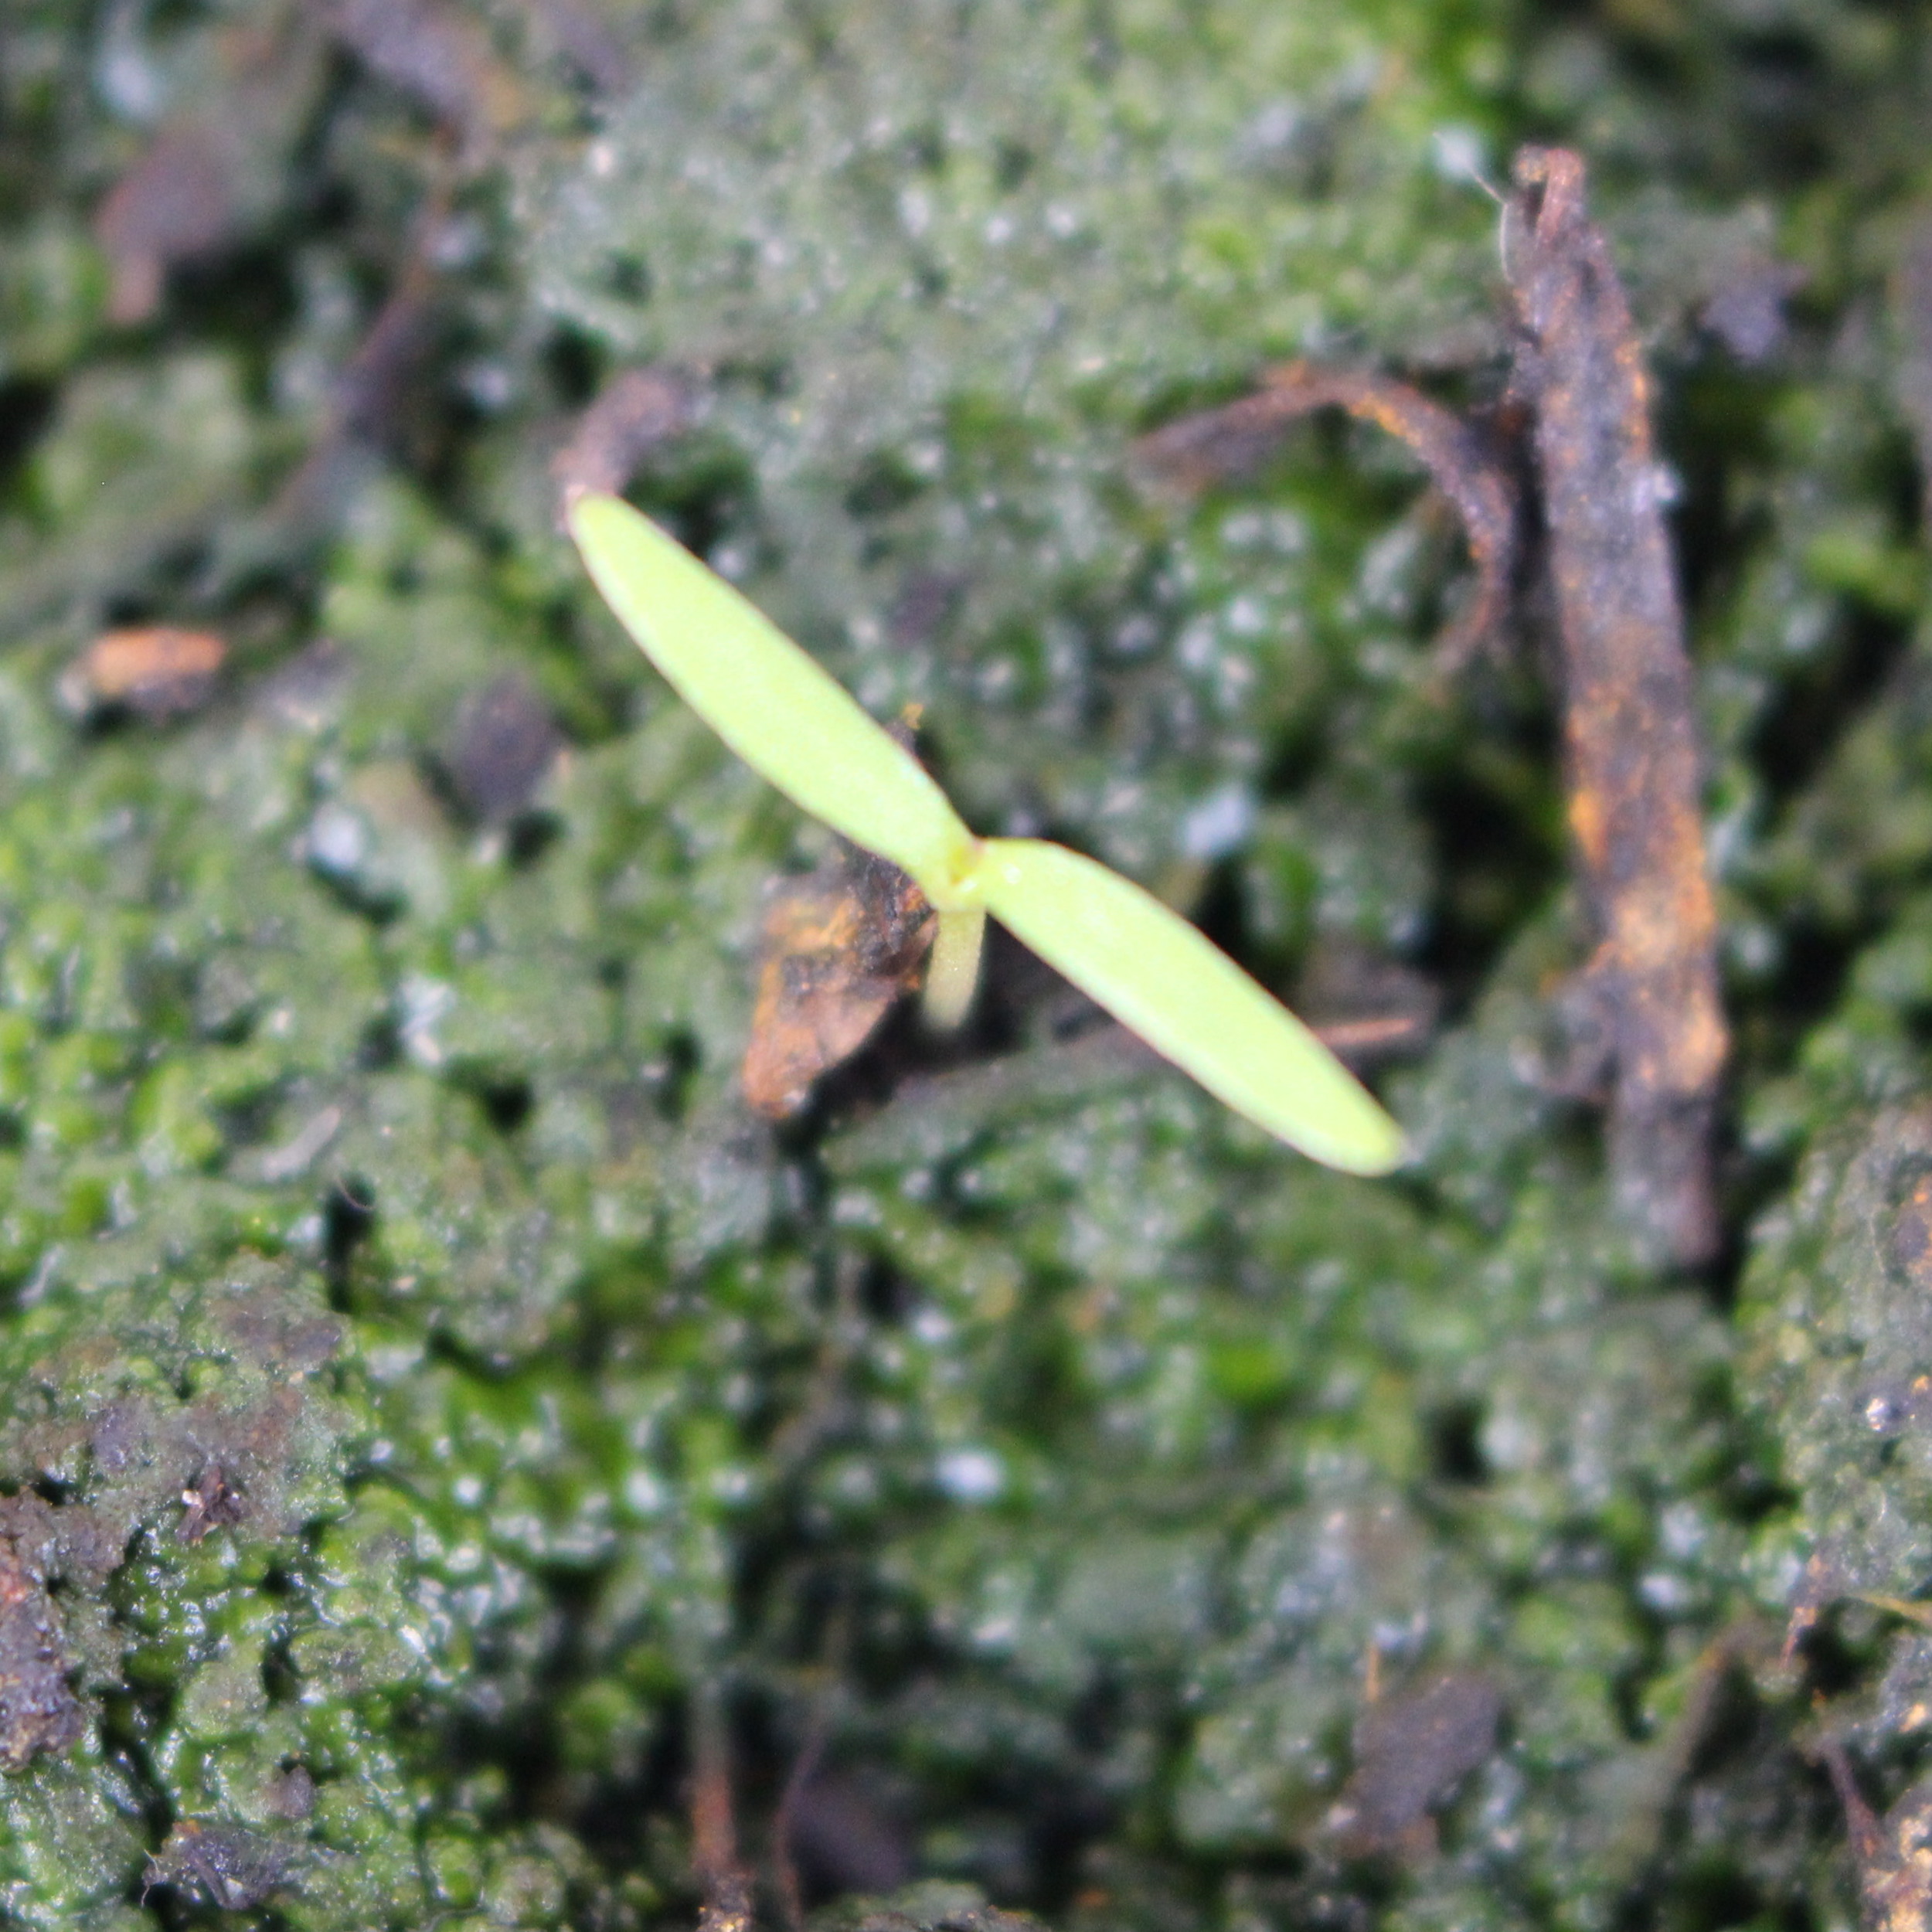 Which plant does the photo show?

Papaver rhoeas
